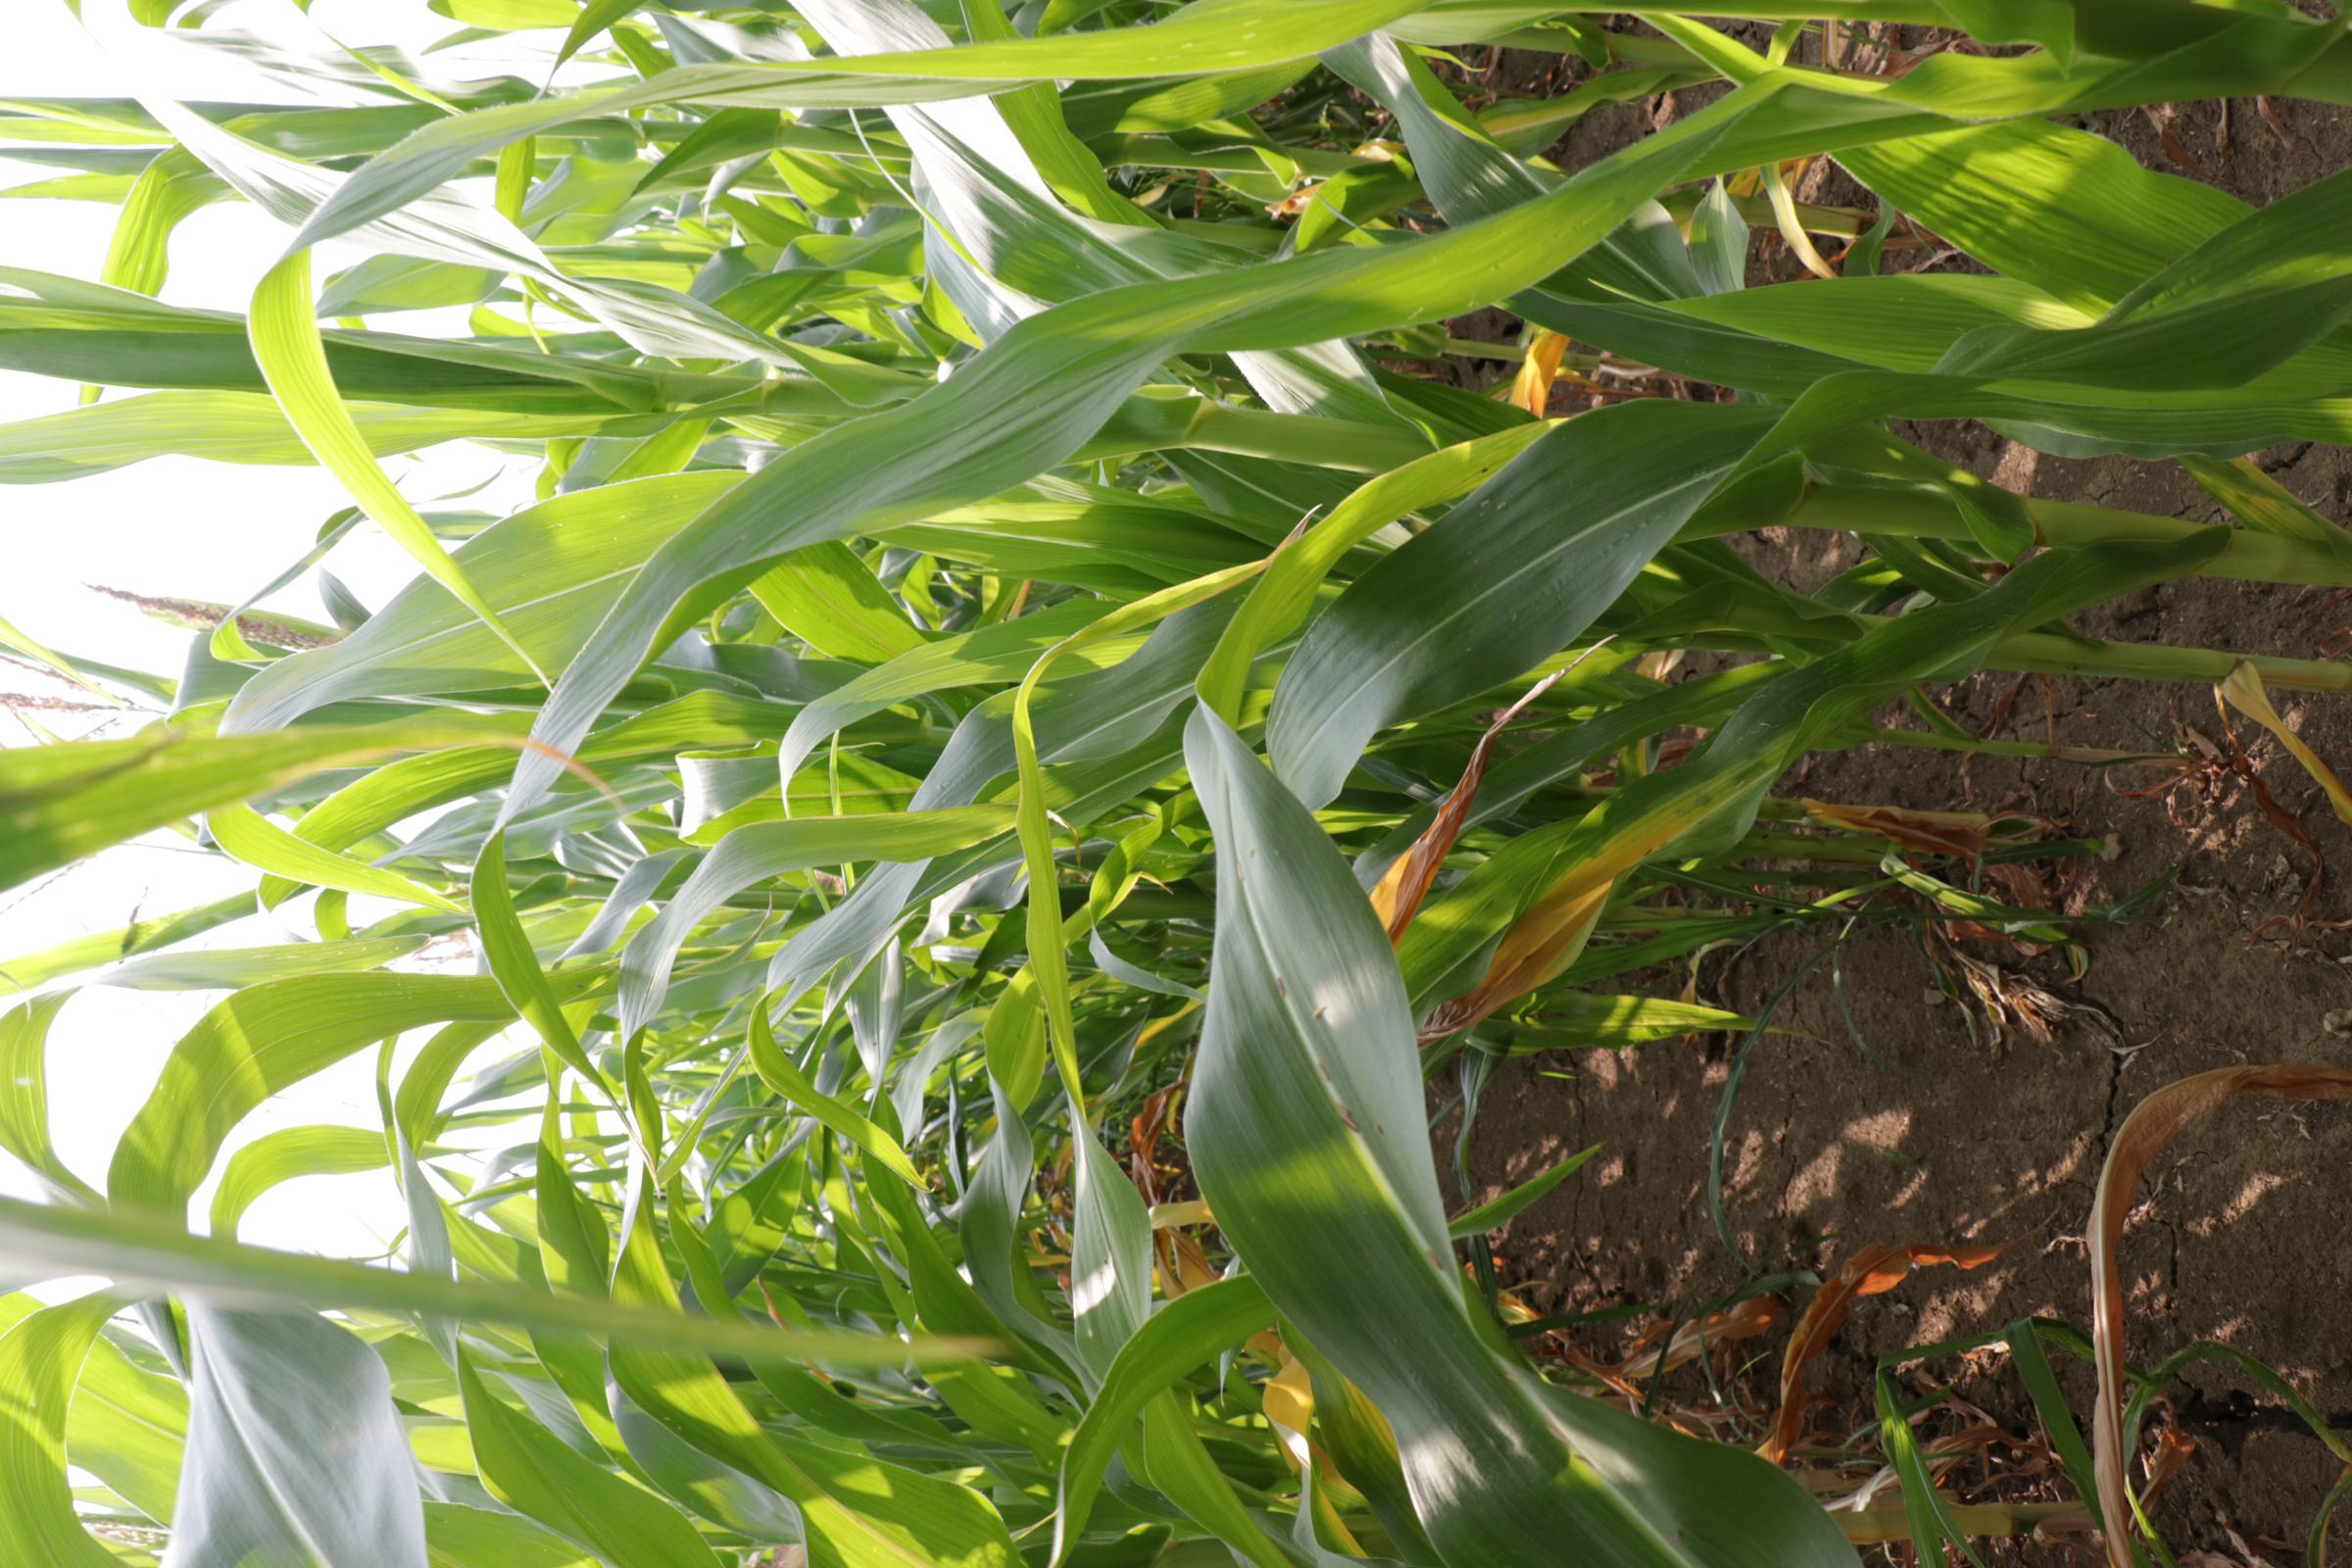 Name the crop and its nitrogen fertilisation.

maize, full nitrogen fertilisation
